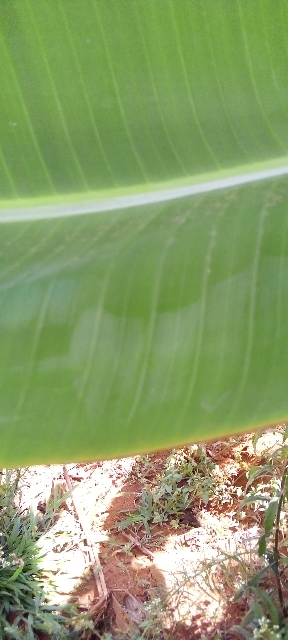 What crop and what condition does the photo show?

banana, healthy
